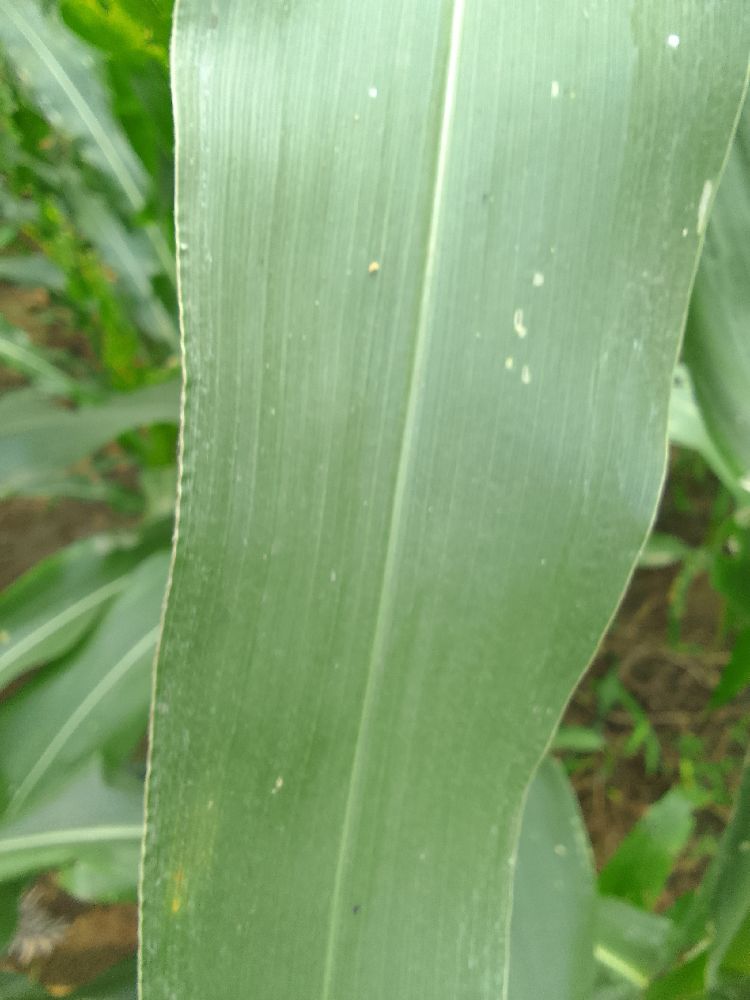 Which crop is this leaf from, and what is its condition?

maize, healthy
